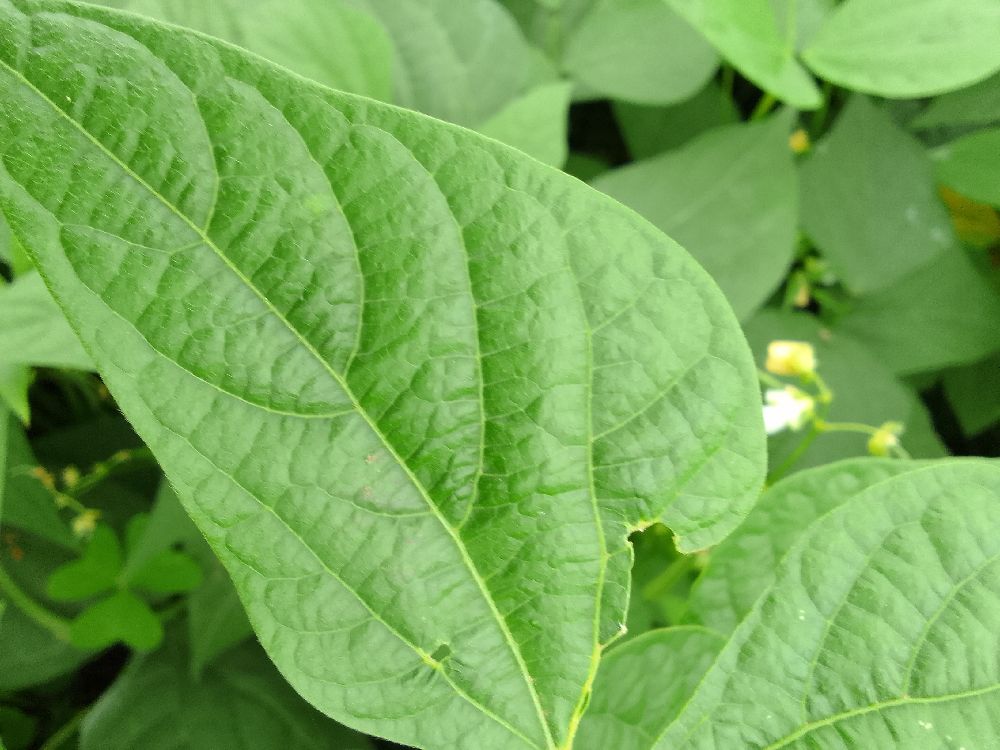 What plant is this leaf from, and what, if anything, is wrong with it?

common bean, healthy
